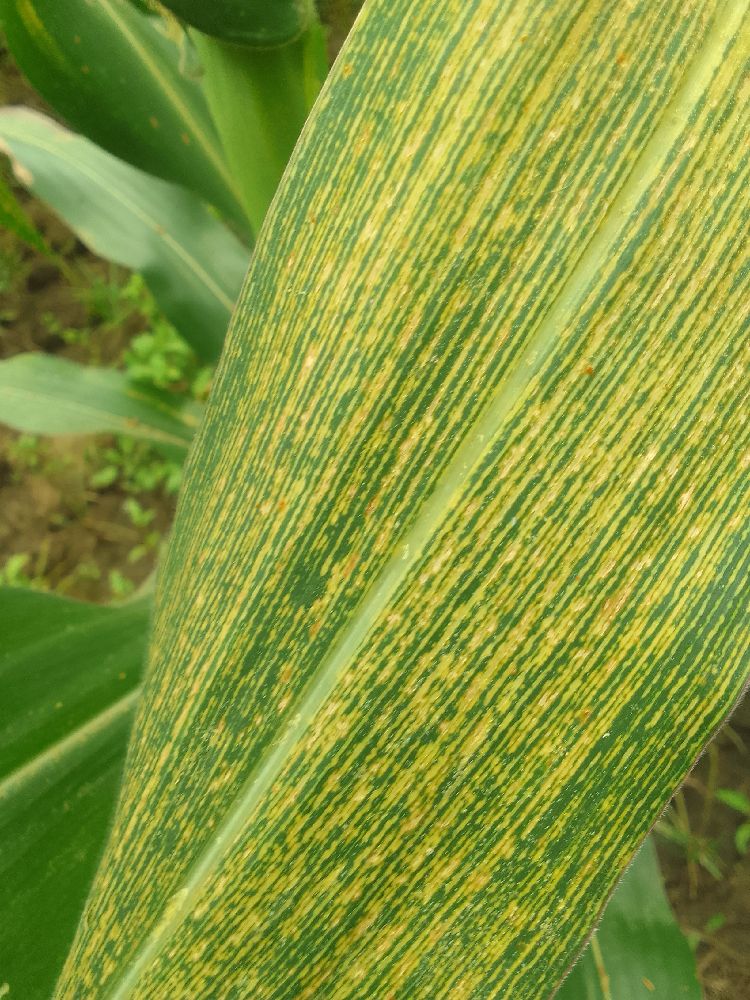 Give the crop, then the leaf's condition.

maize, maize streak virus
